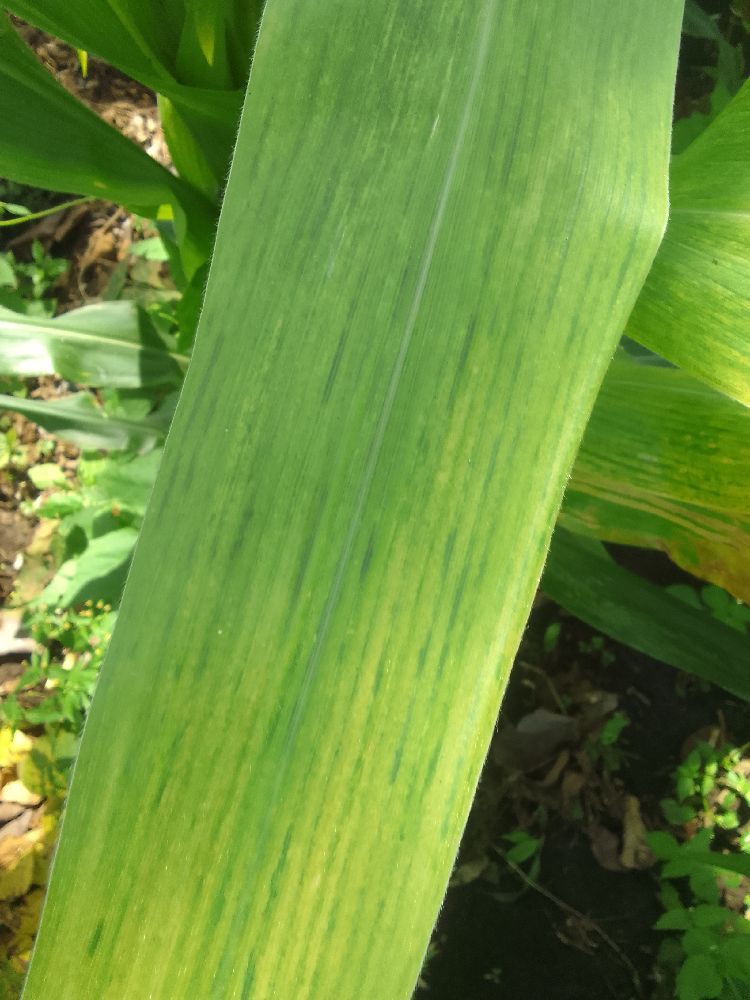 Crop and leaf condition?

maize, maize lethal necrosis
